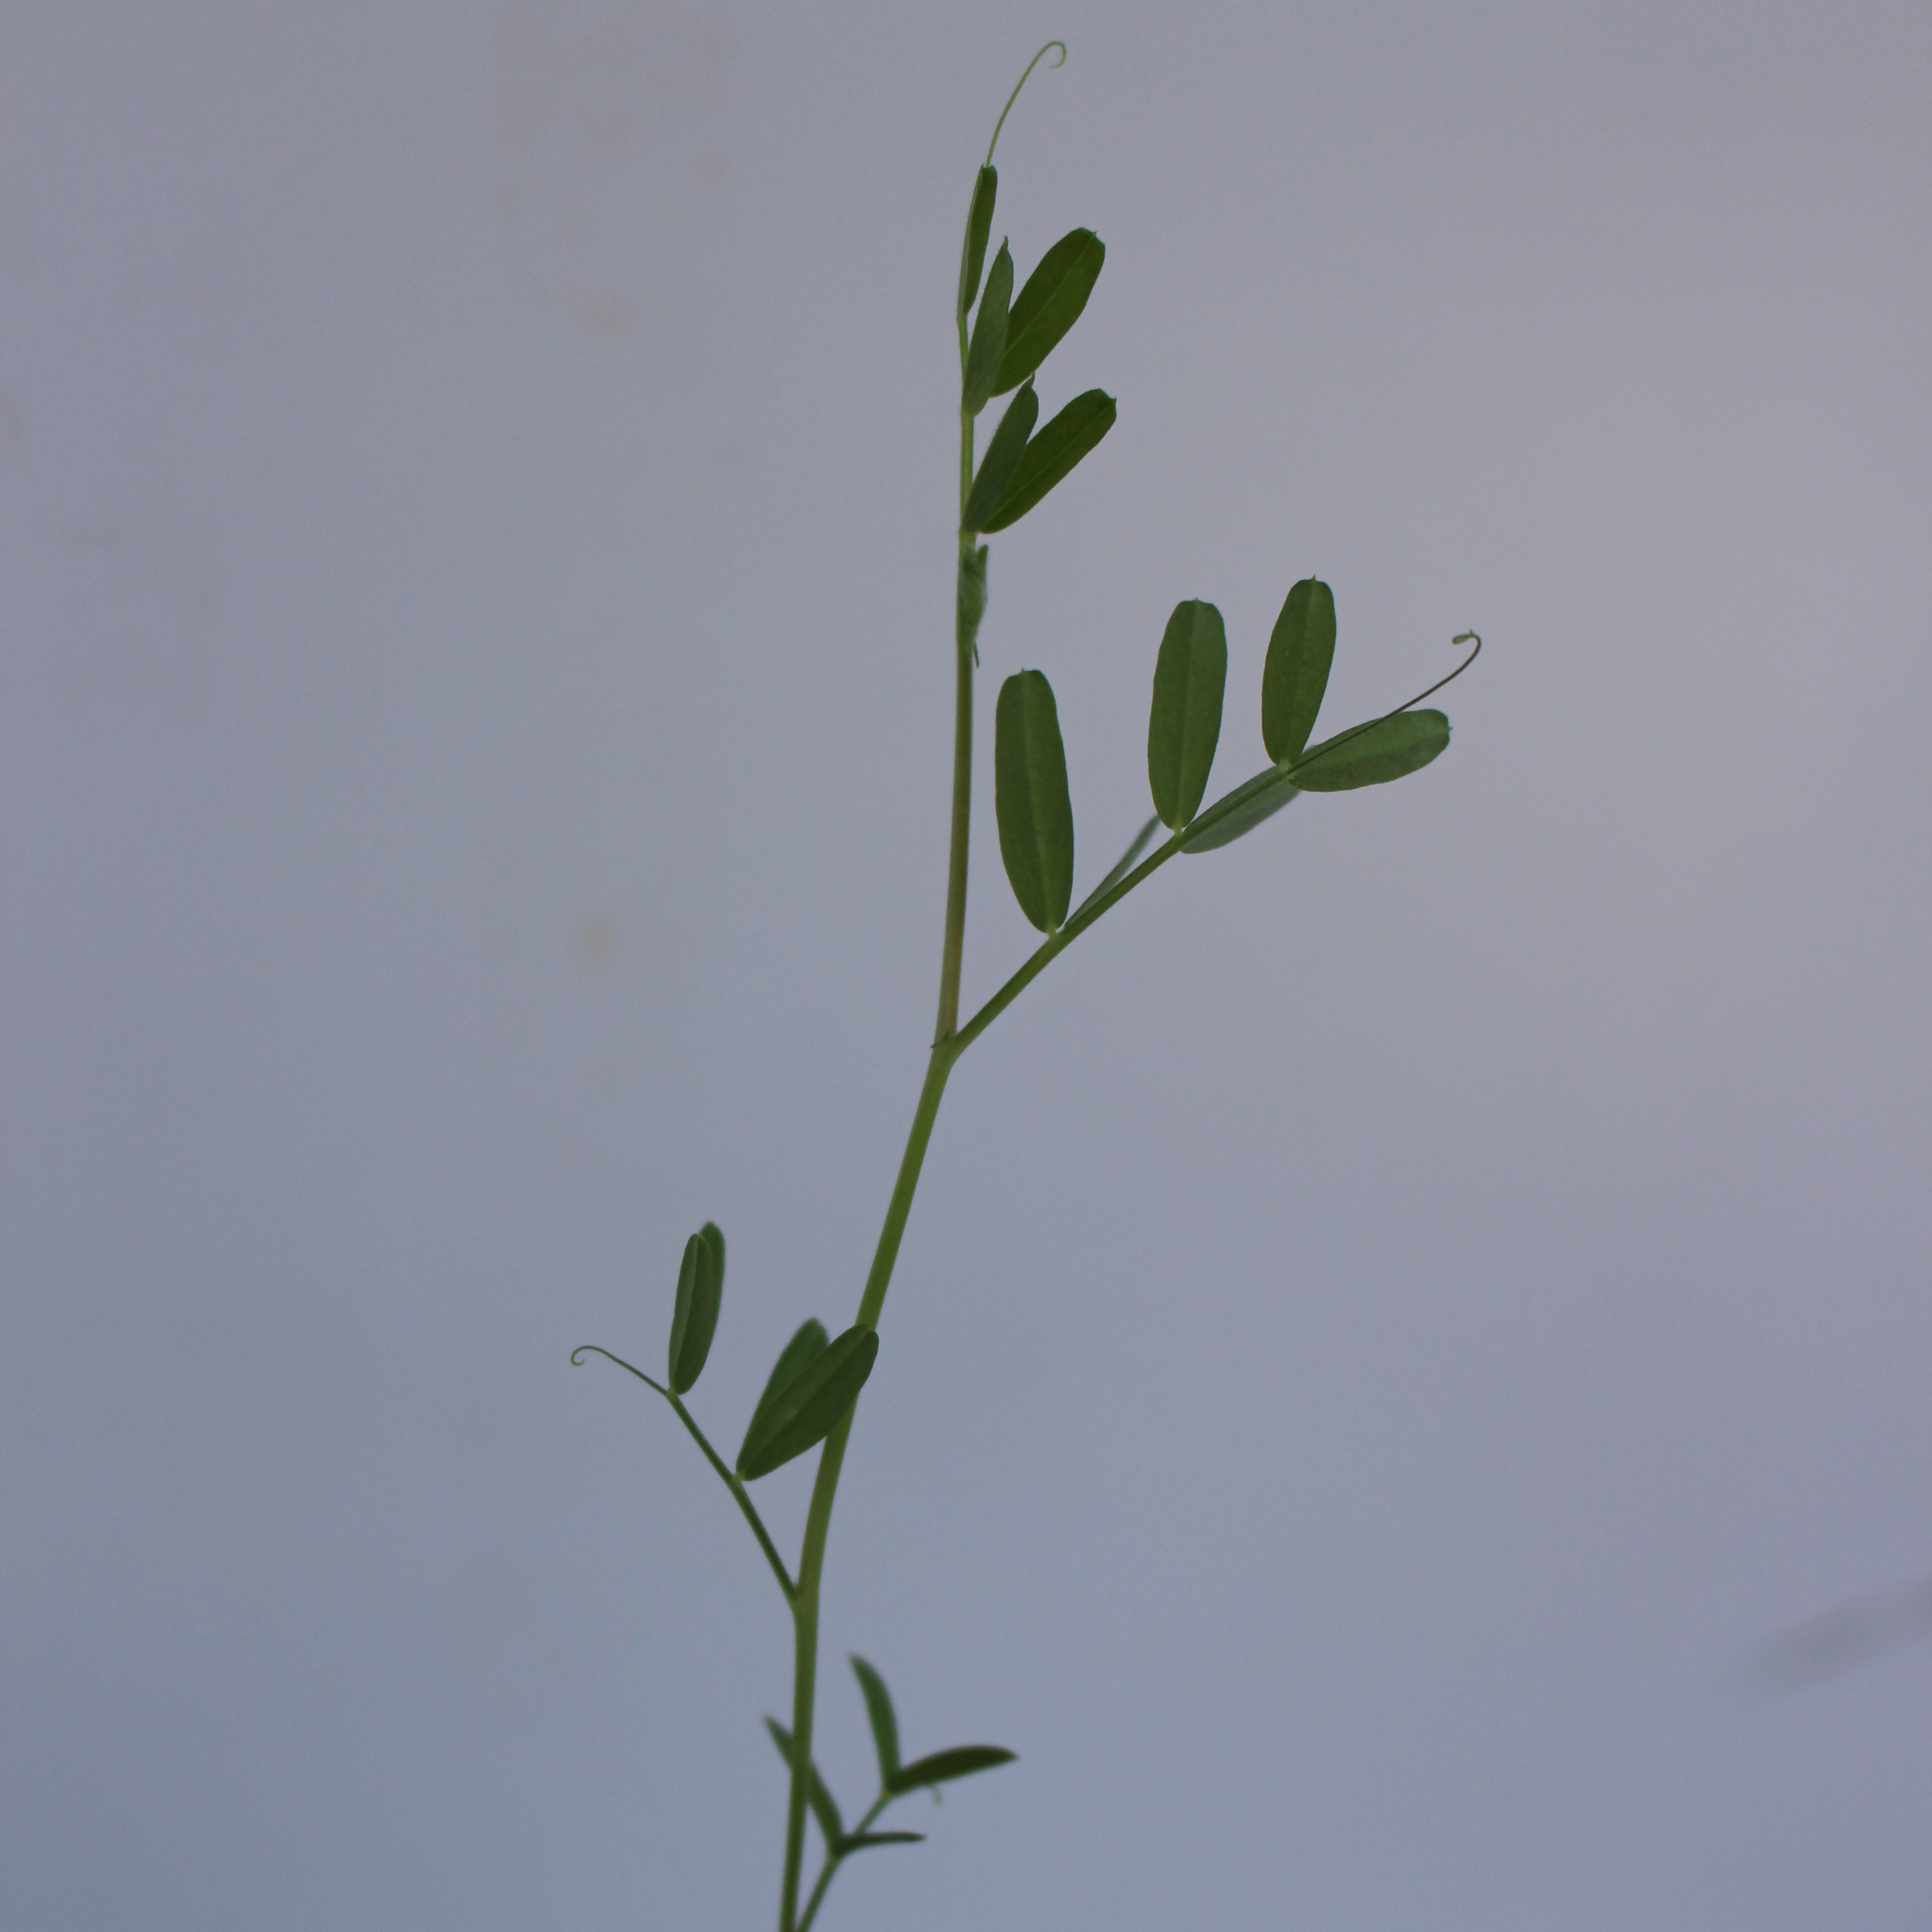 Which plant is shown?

Vicia sativa
